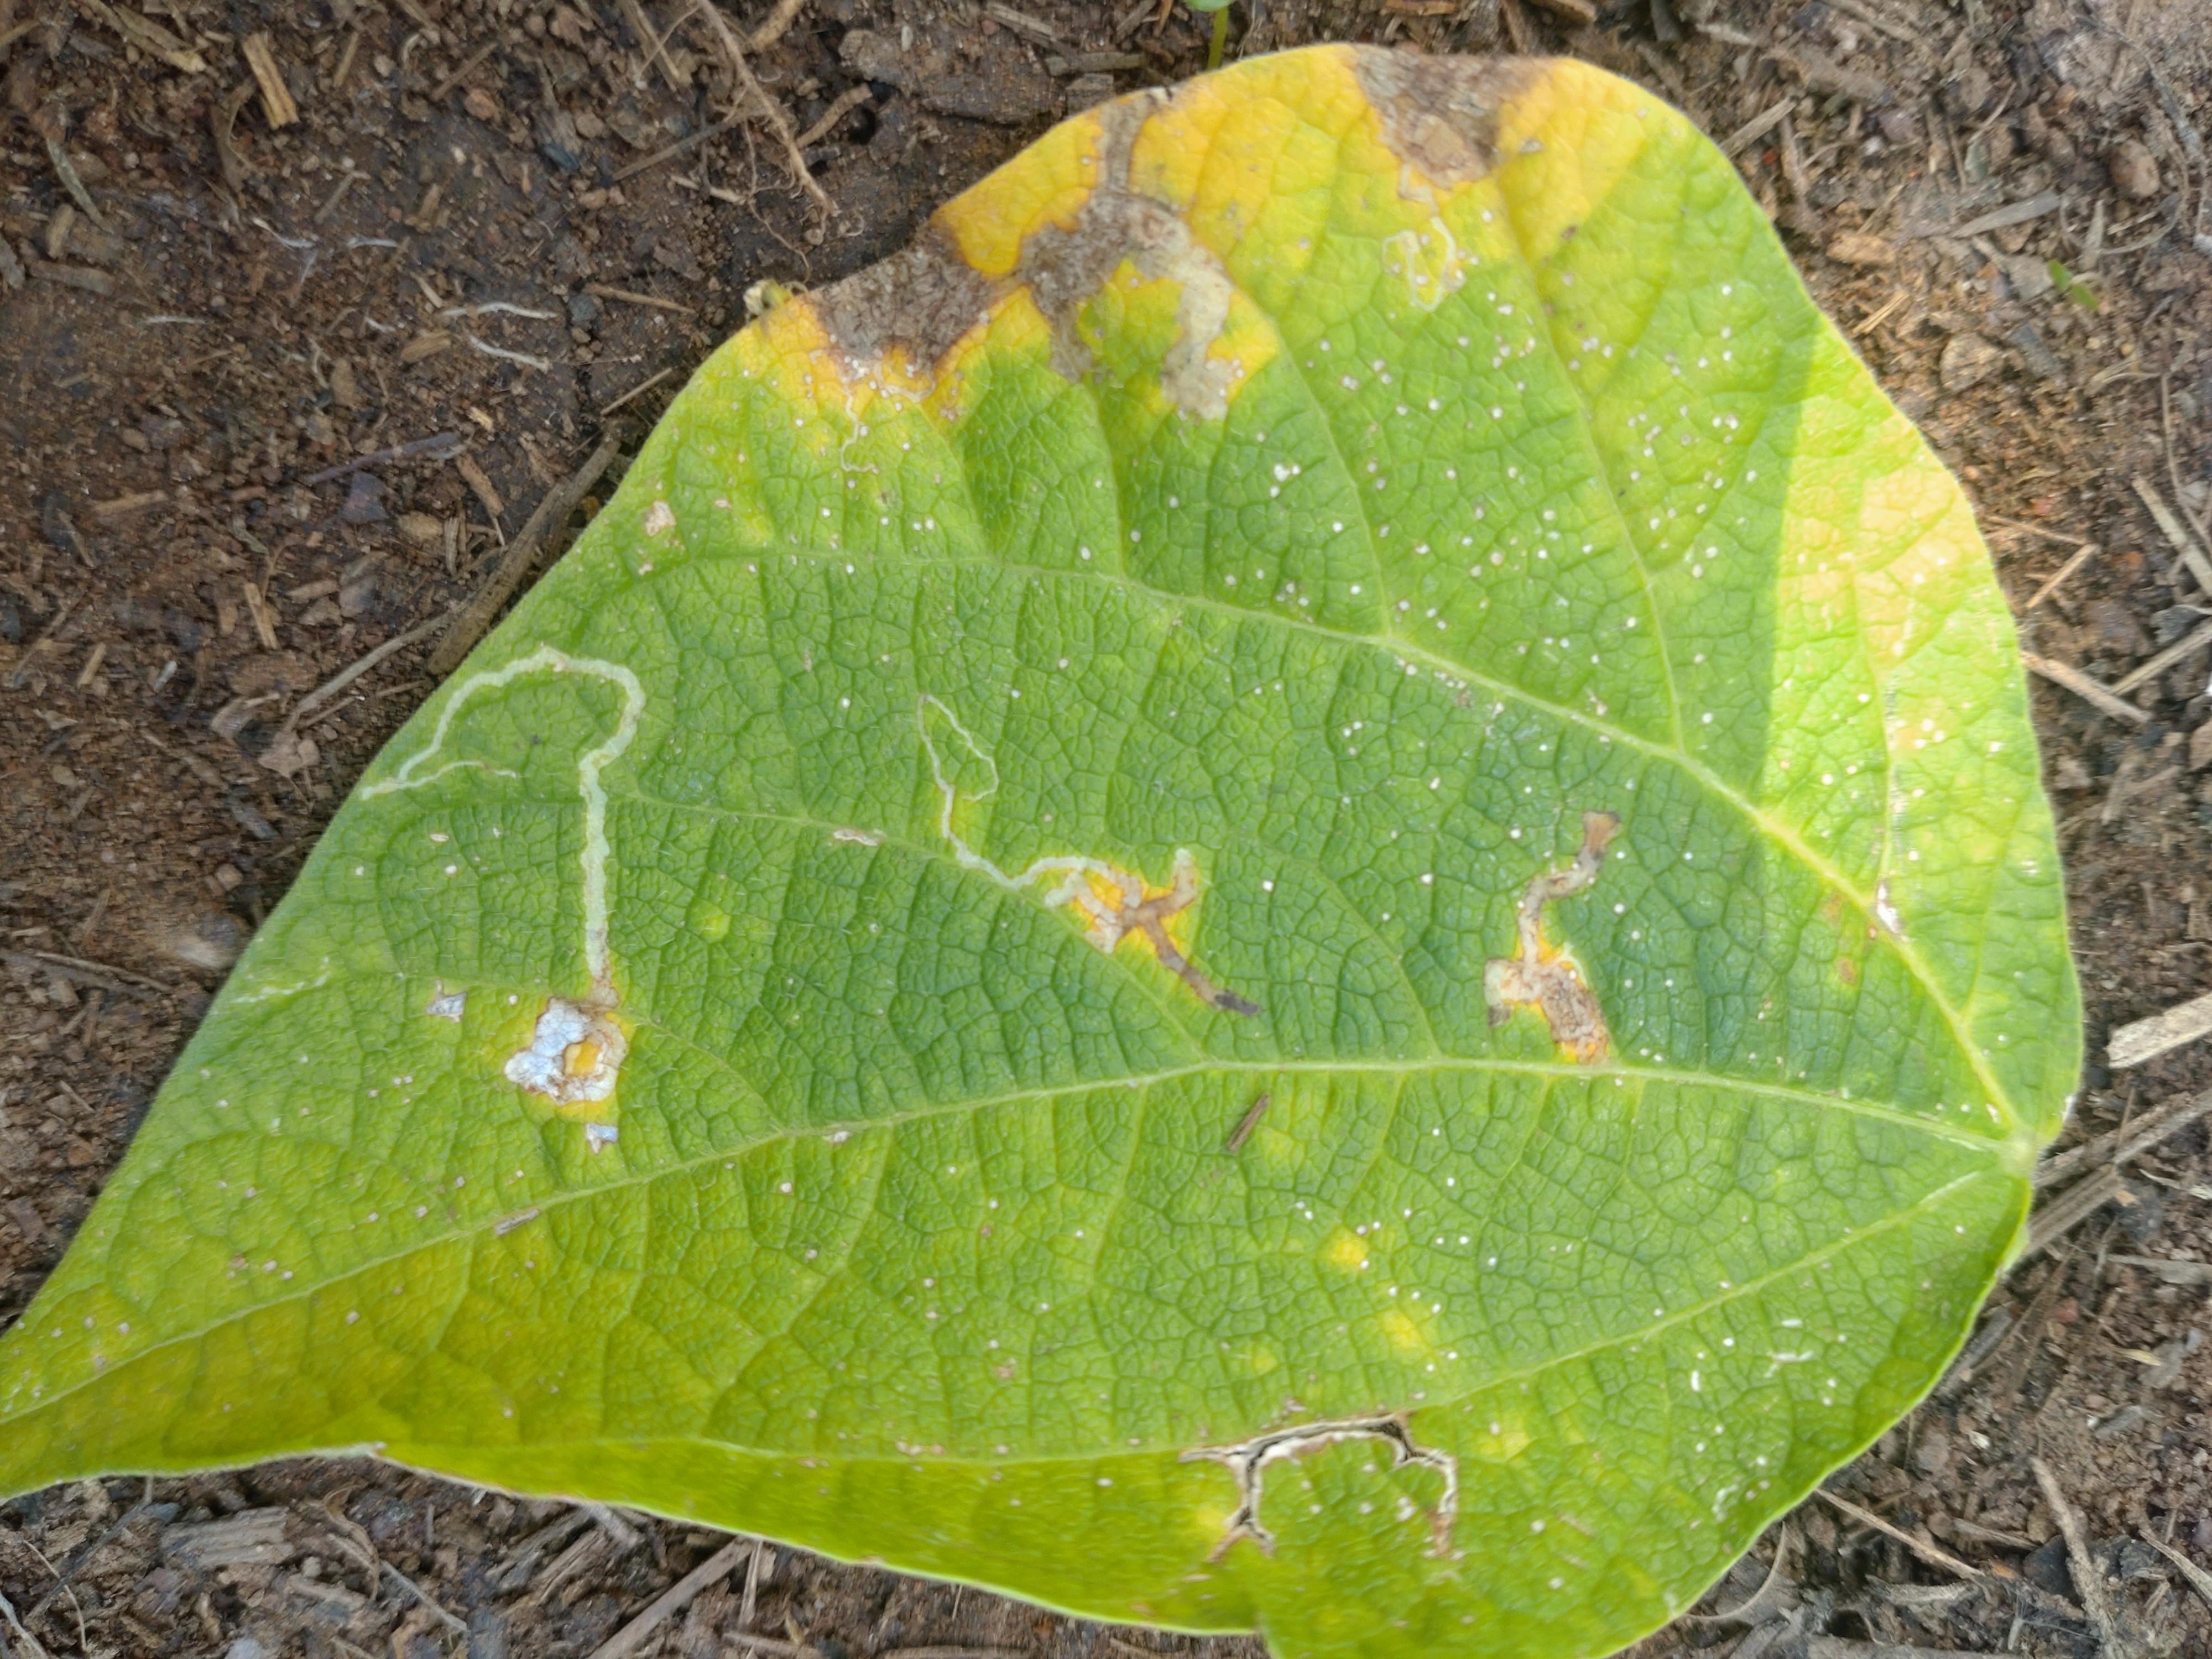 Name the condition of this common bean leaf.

anthracnose
